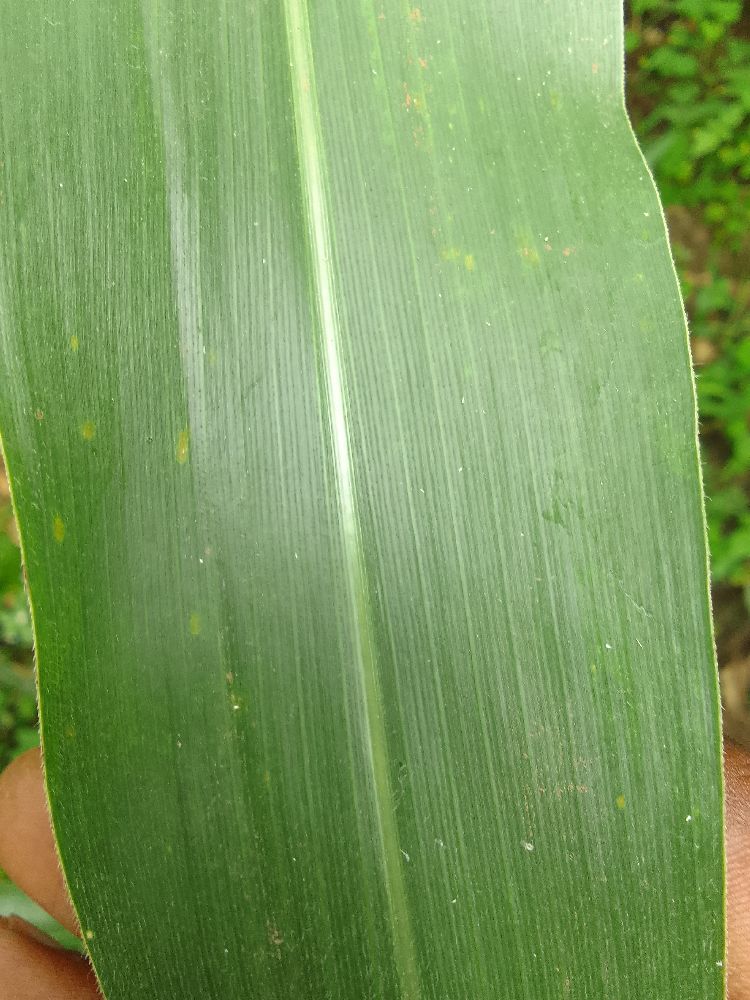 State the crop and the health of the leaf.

maize, healthy
